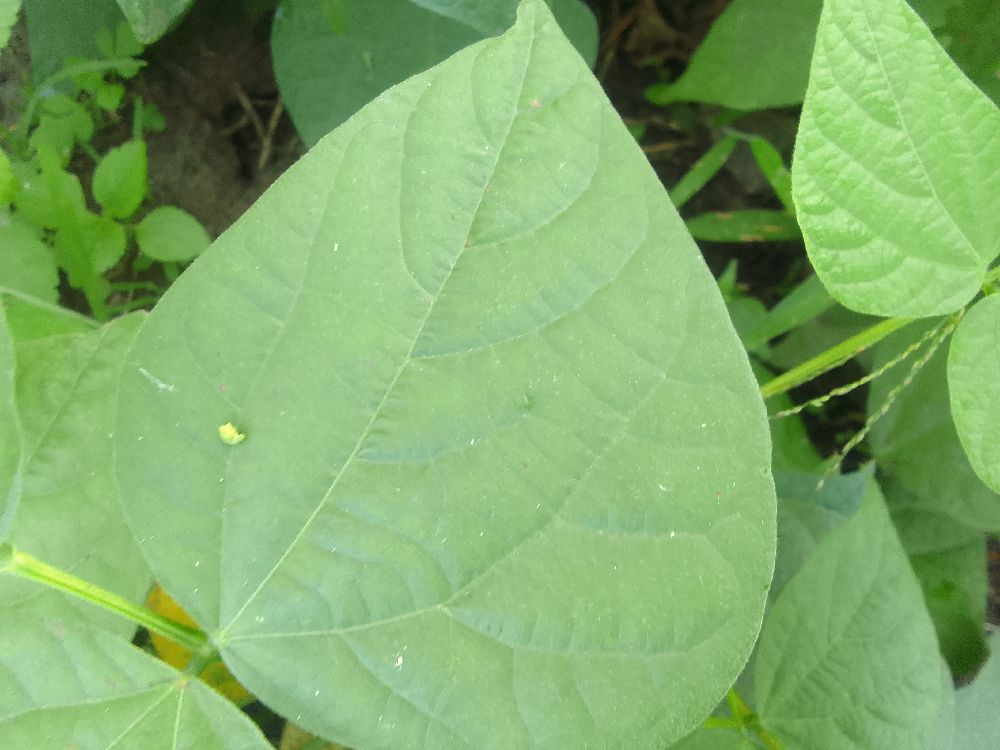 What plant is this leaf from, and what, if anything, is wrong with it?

common bean, healthy
